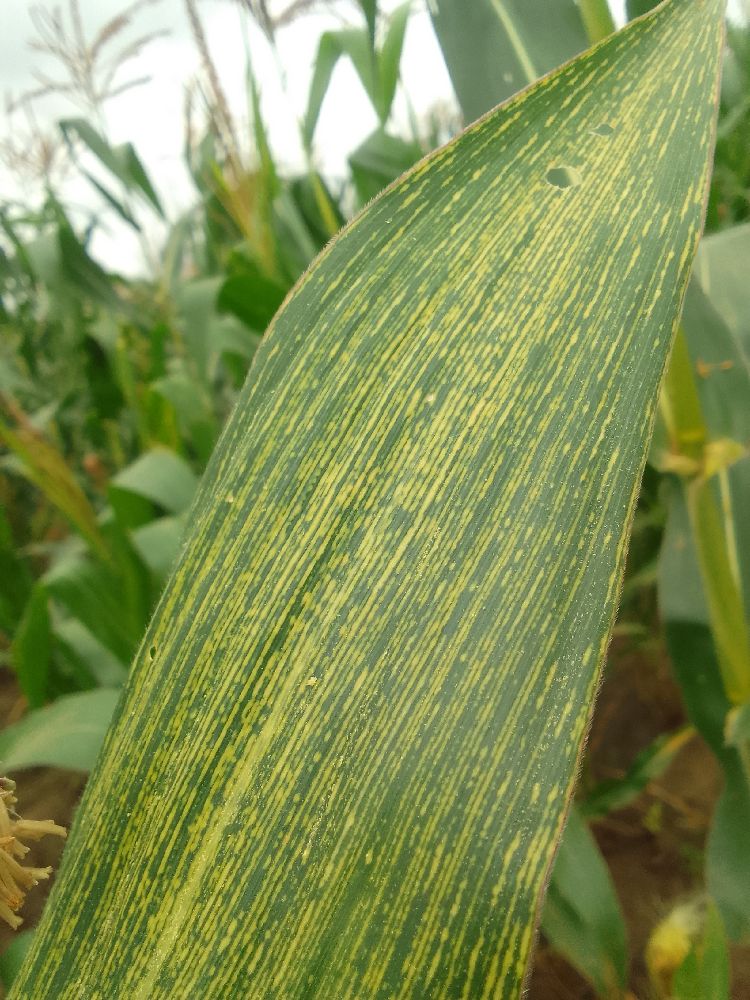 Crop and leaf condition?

maize, maize streak virus
